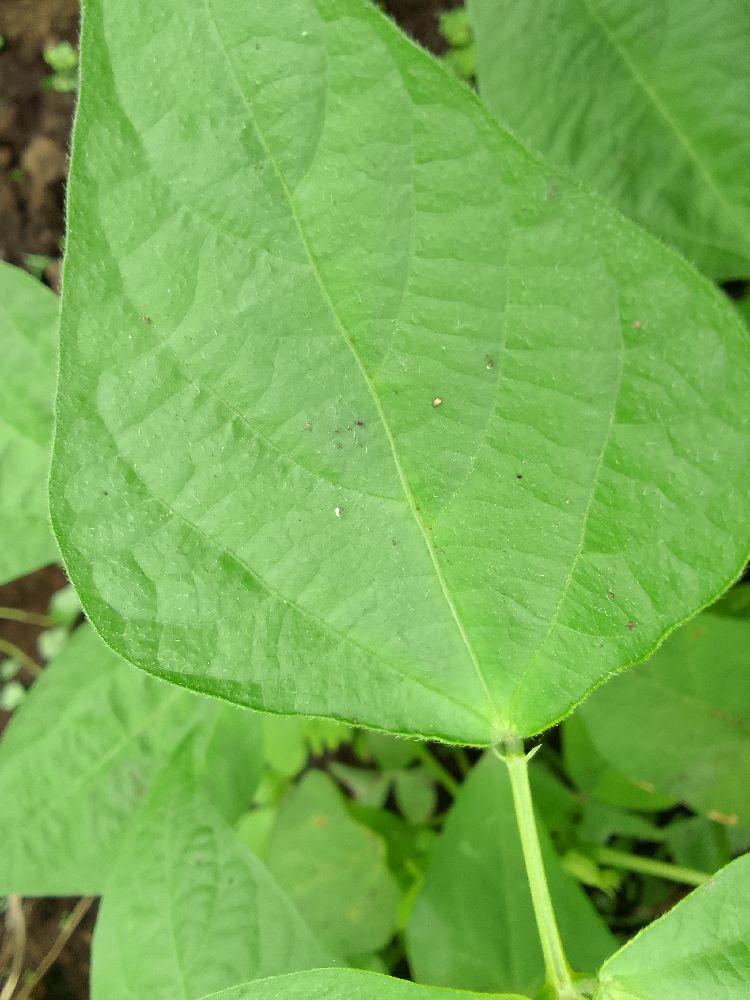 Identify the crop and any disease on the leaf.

common bean, healthy
